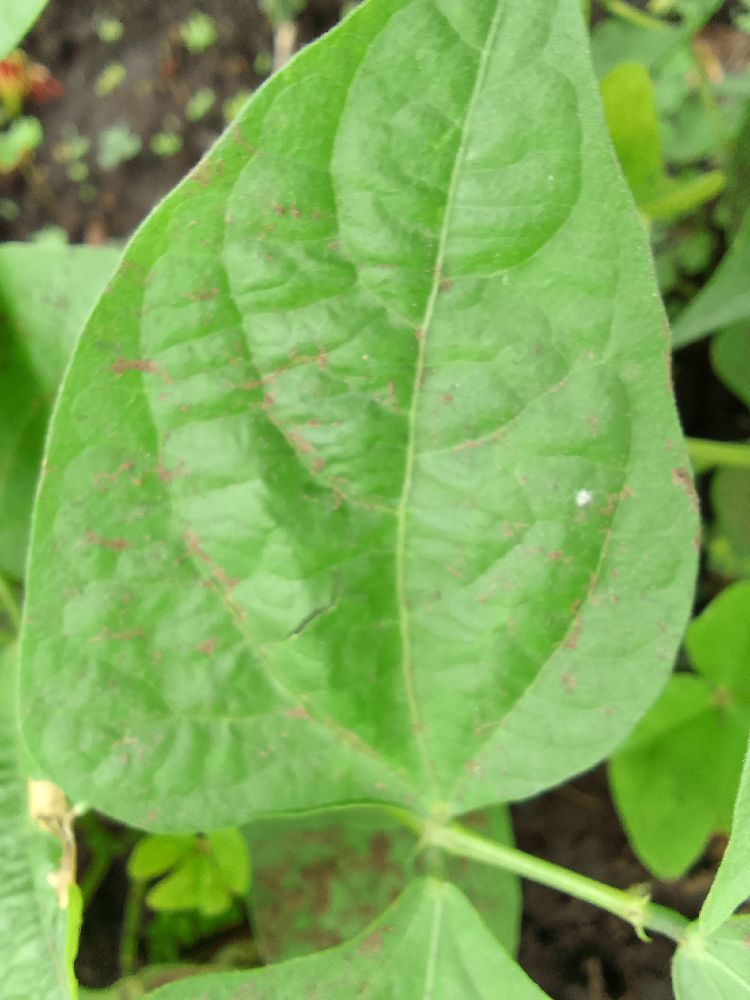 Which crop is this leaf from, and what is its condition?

common bean, healthy
